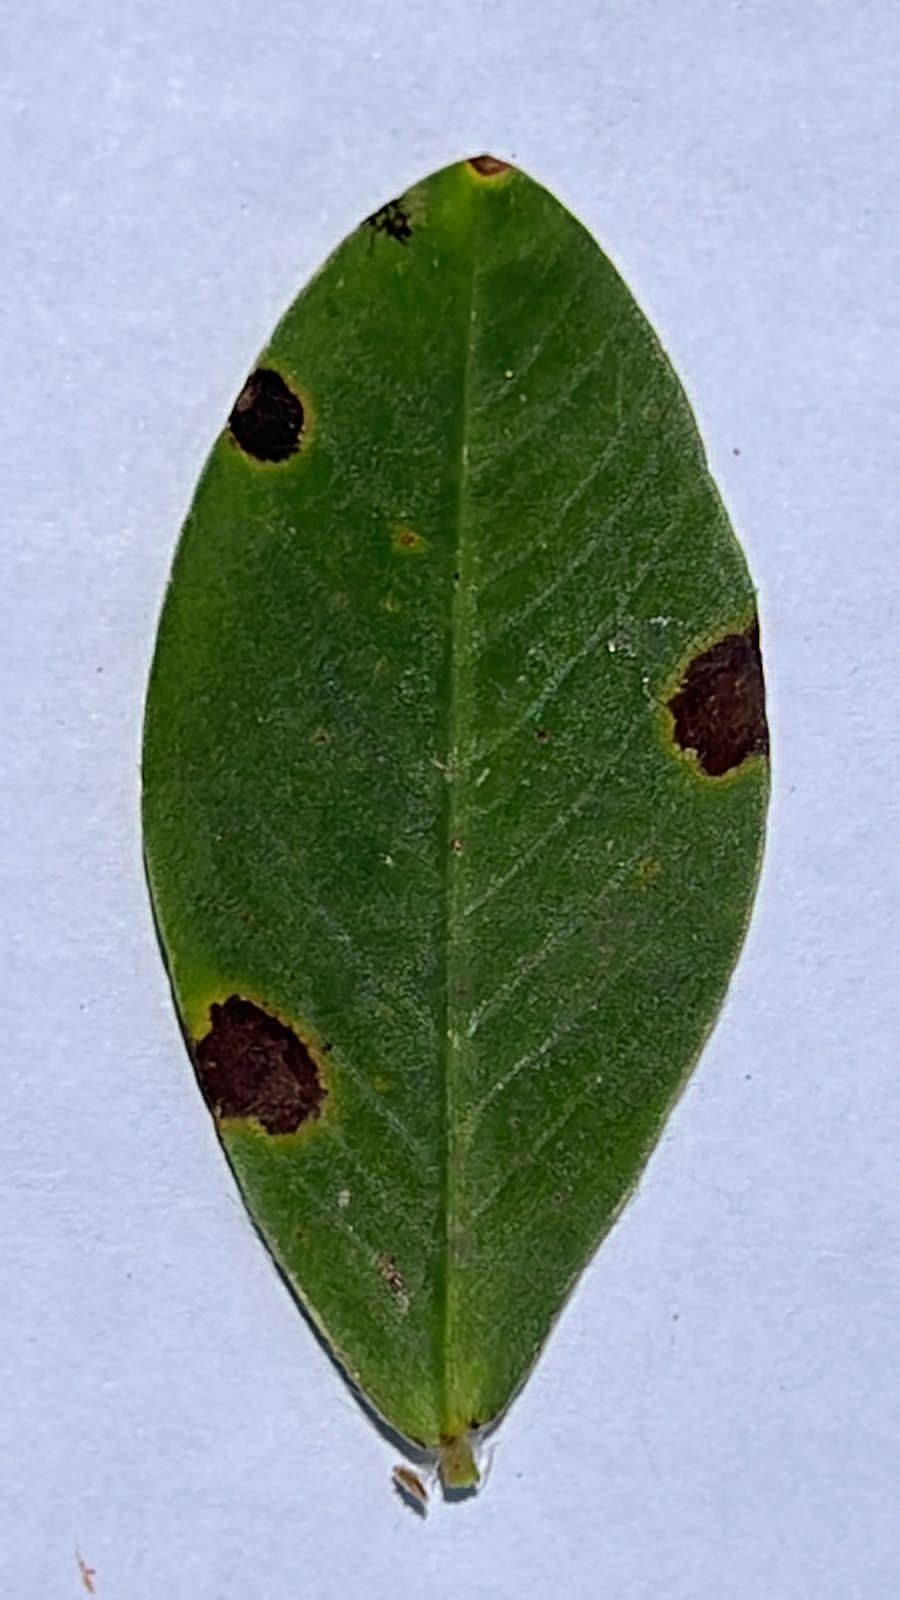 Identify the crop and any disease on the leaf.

peanut, nothapassalora personata
